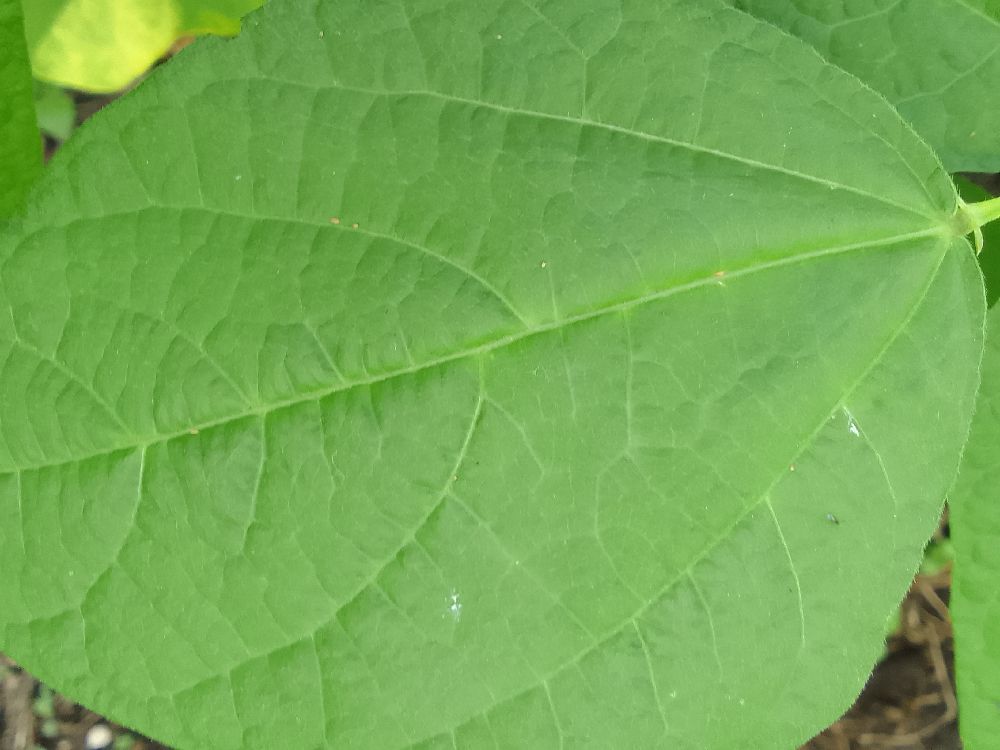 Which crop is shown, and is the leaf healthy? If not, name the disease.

common bean, healthy
